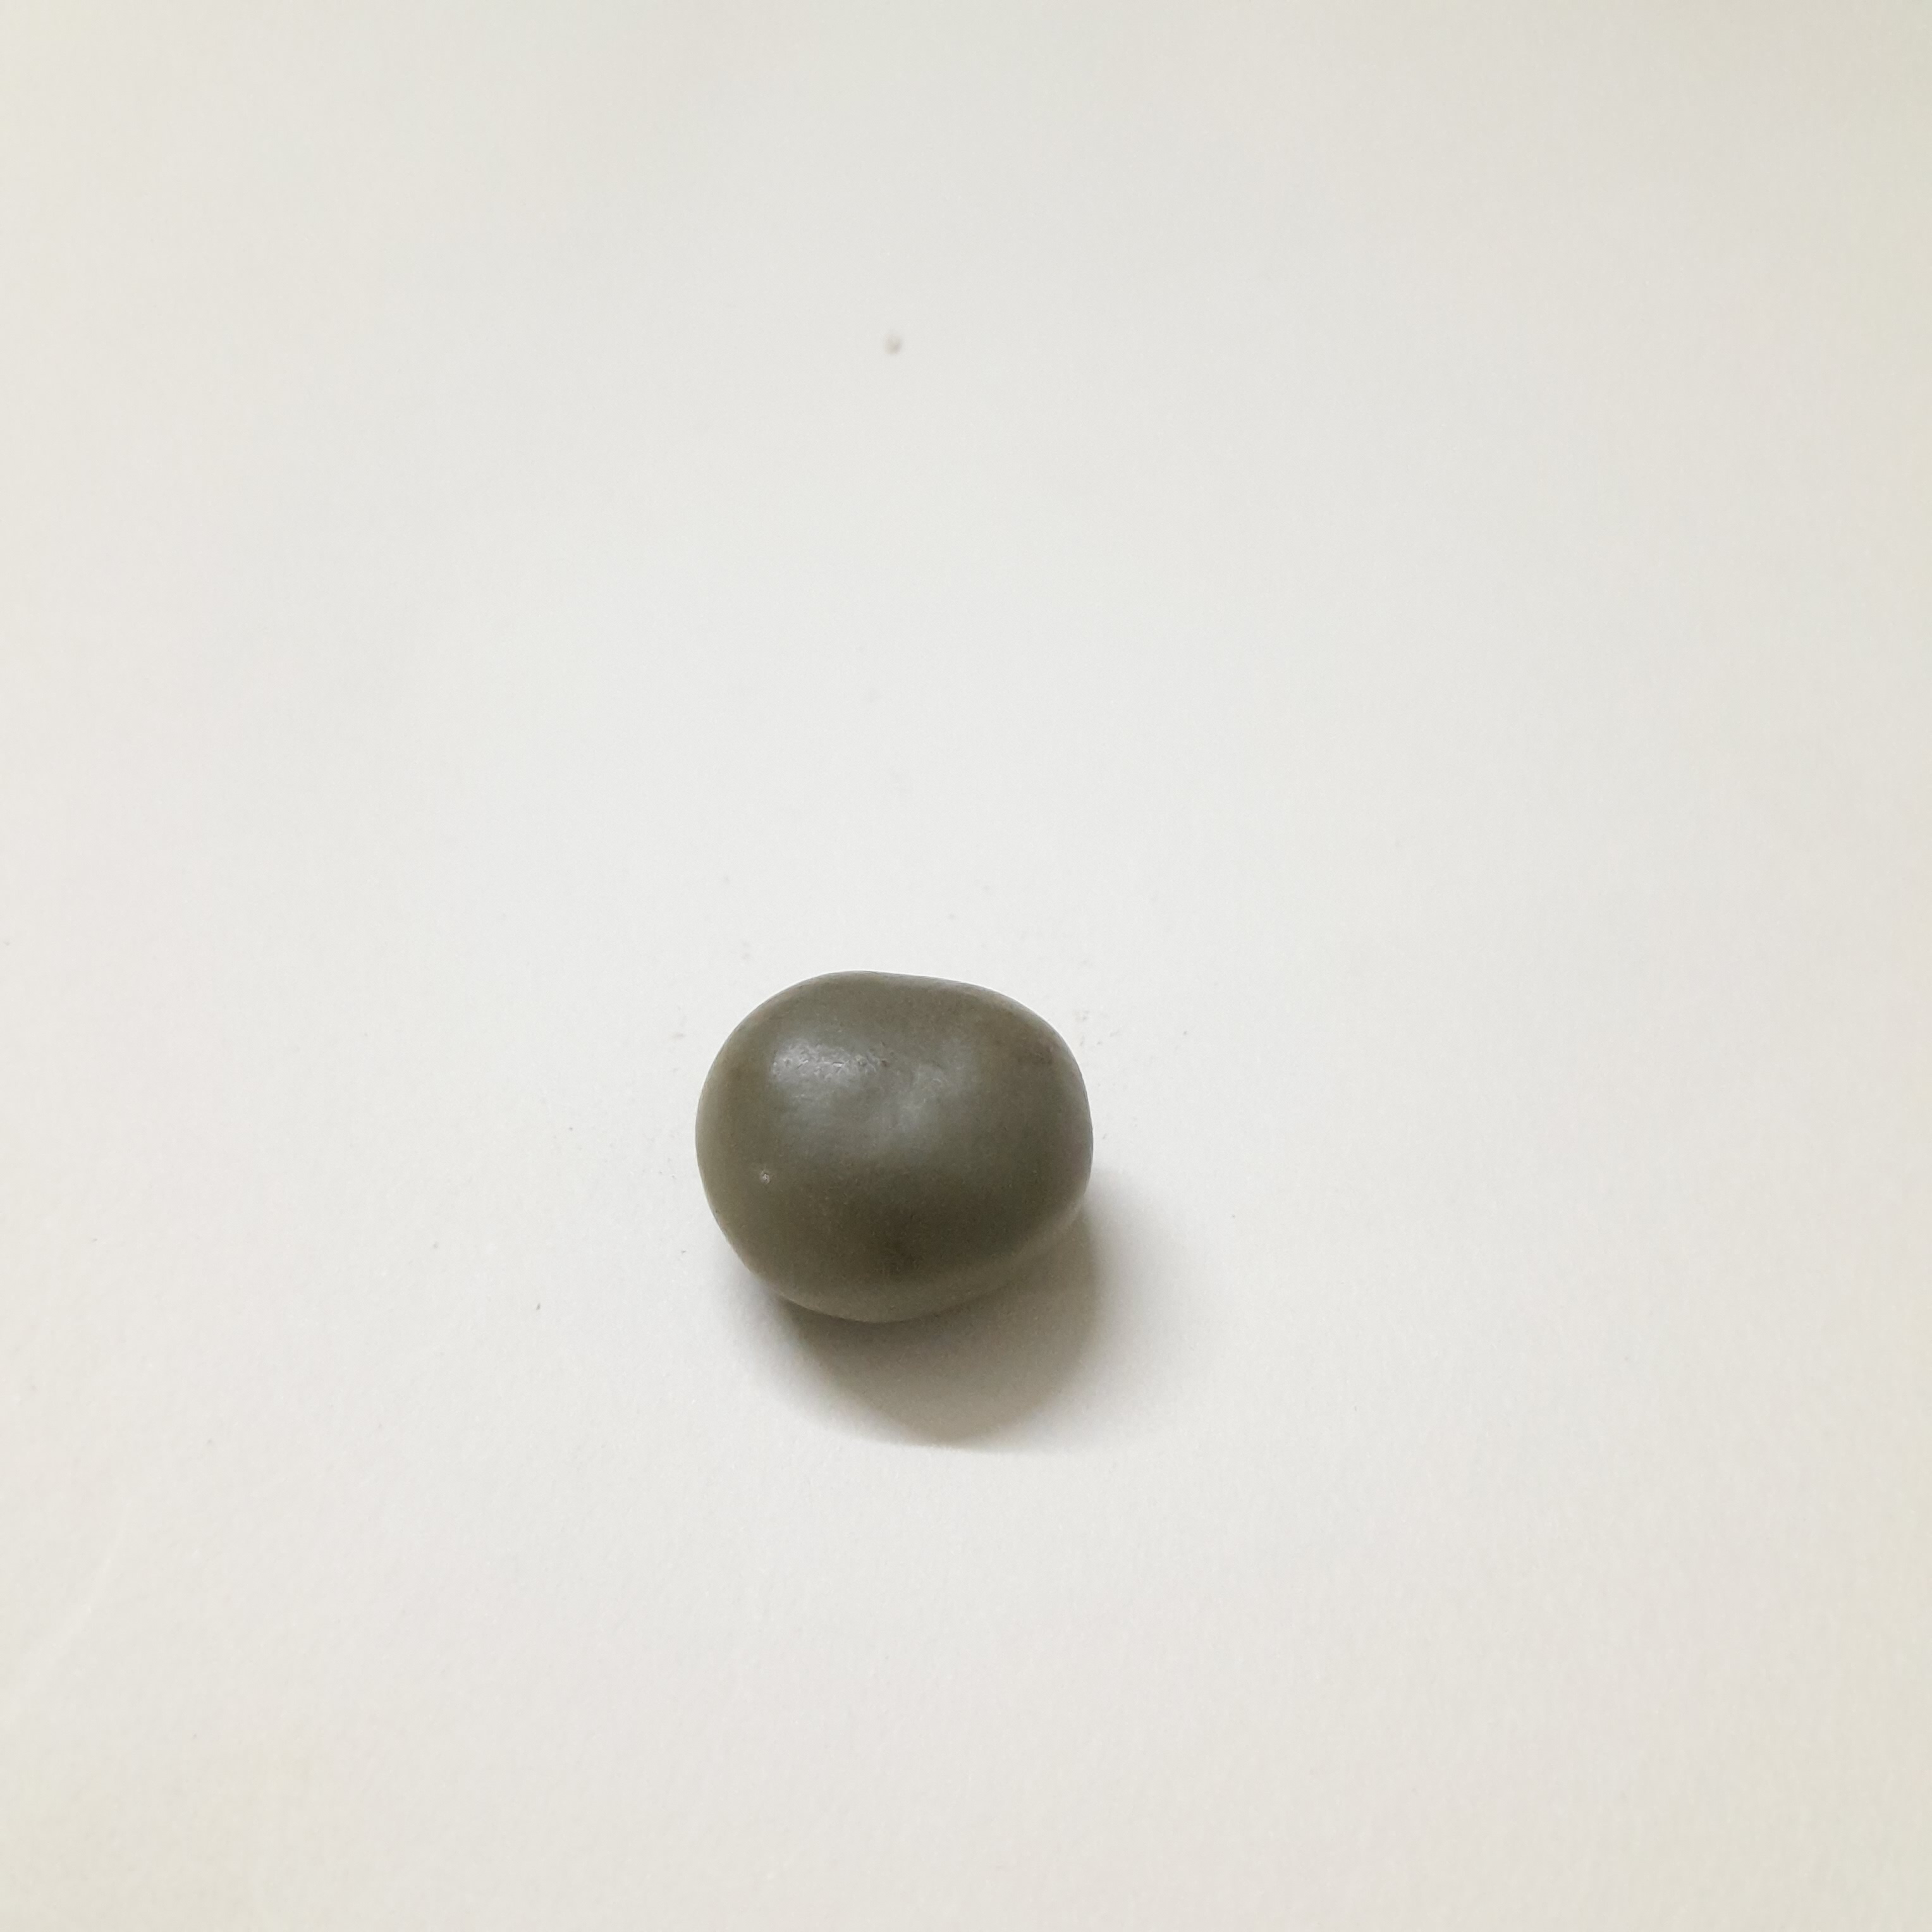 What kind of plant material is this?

sagargota
